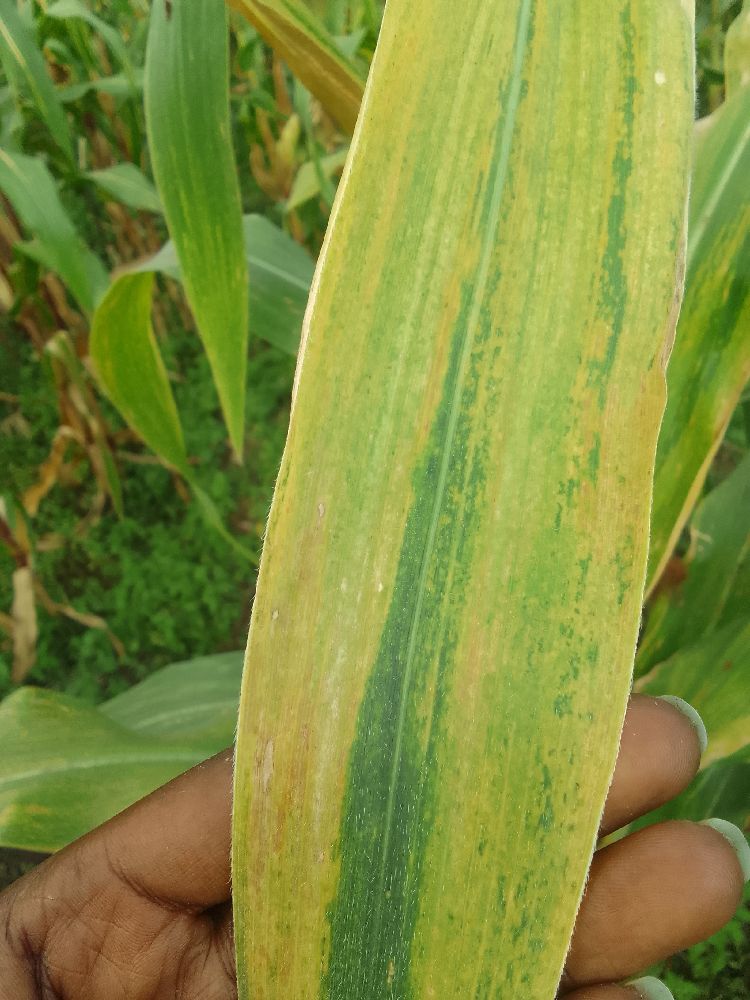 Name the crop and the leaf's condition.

maize, maize lethal necrosis
